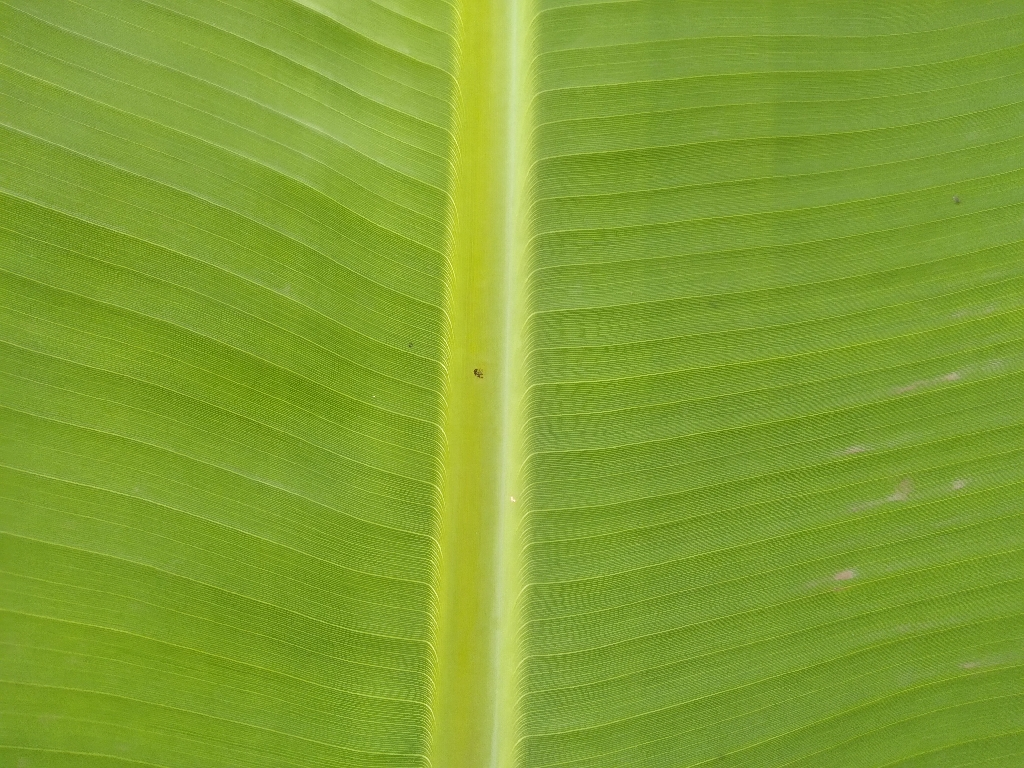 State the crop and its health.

banana, healthy
